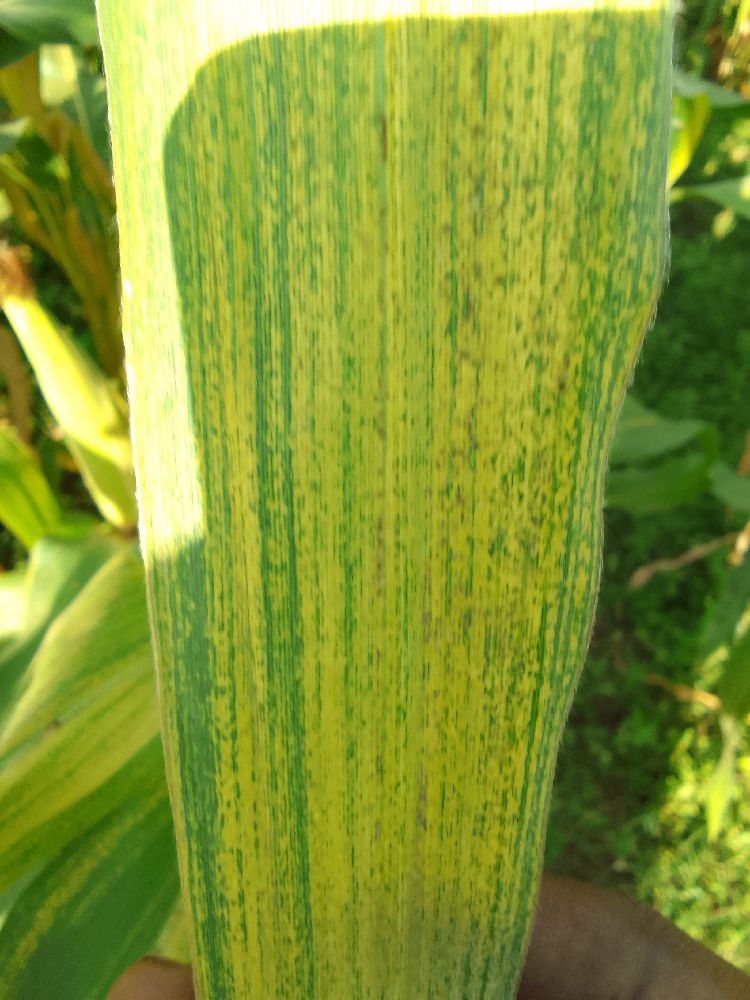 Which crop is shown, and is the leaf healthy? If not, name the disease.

maize, maize lethal necrosis
